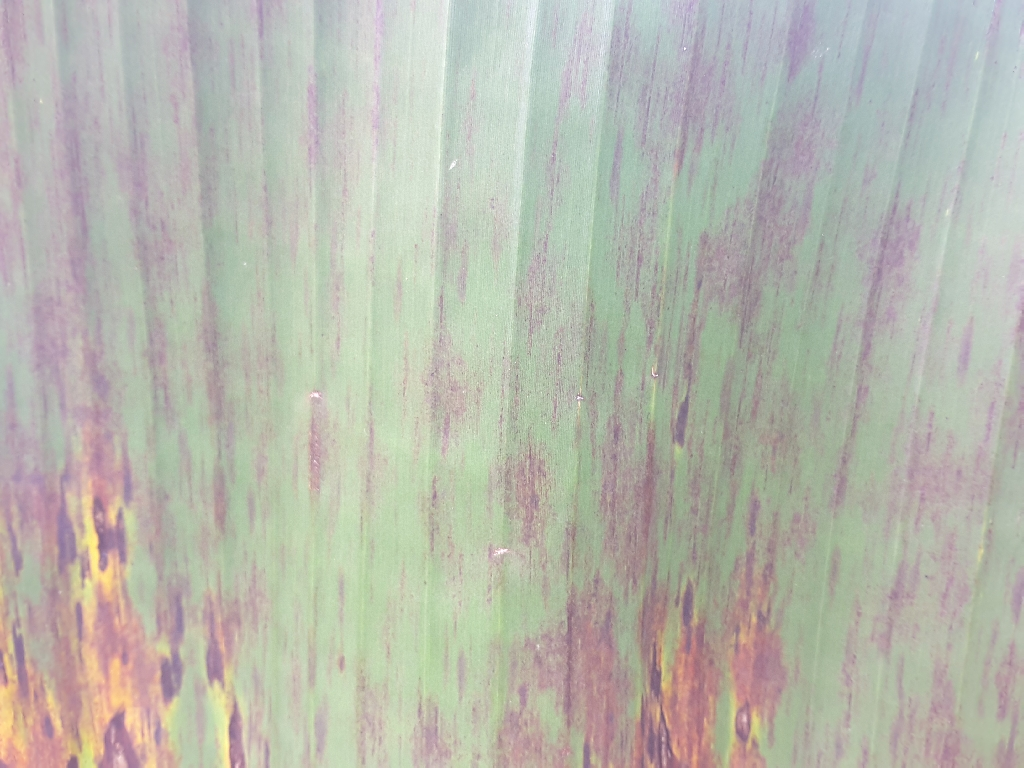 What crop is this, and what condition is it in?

banana, black sigatoka
